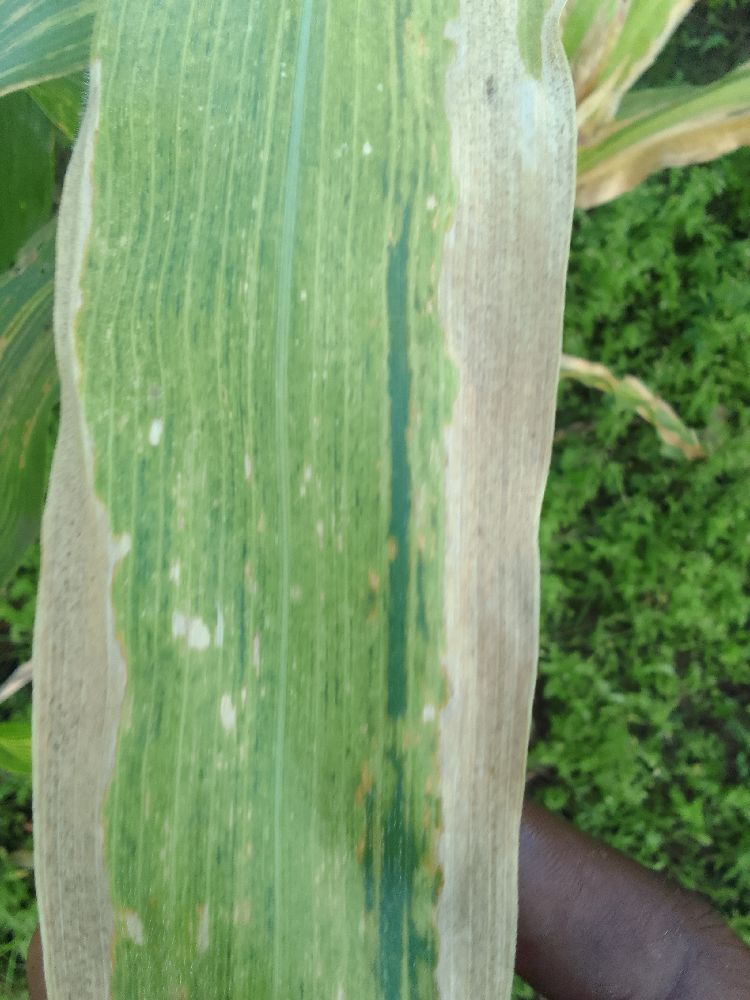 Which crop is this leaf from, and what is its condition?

maize, maize lethal necrosis
